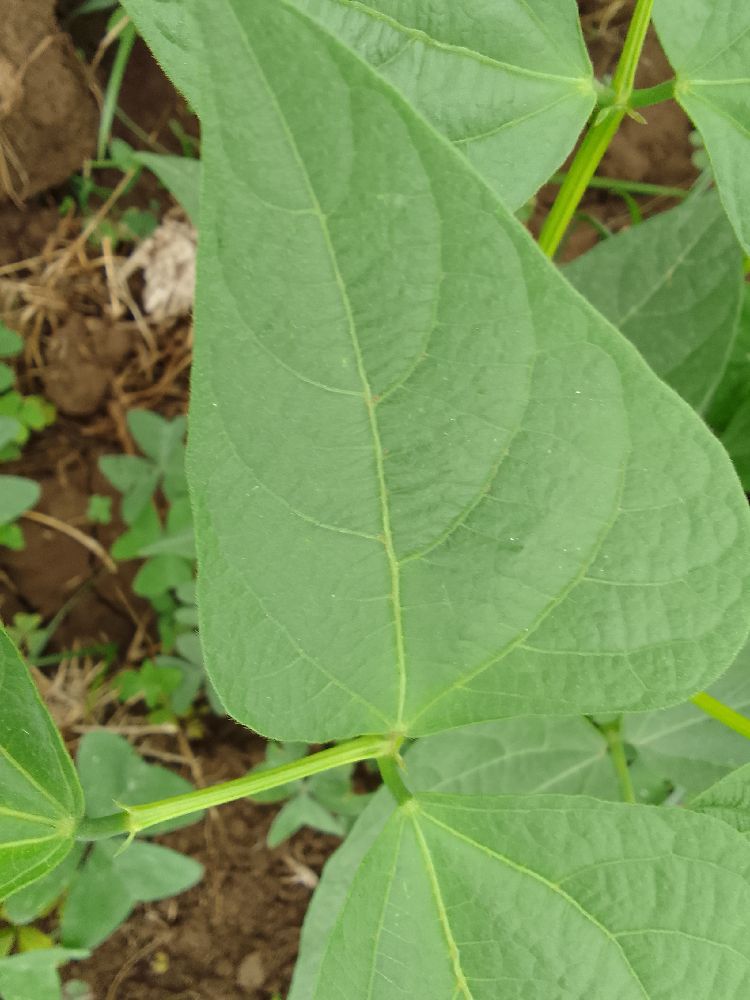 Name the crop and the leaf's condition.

common bean, healthy
